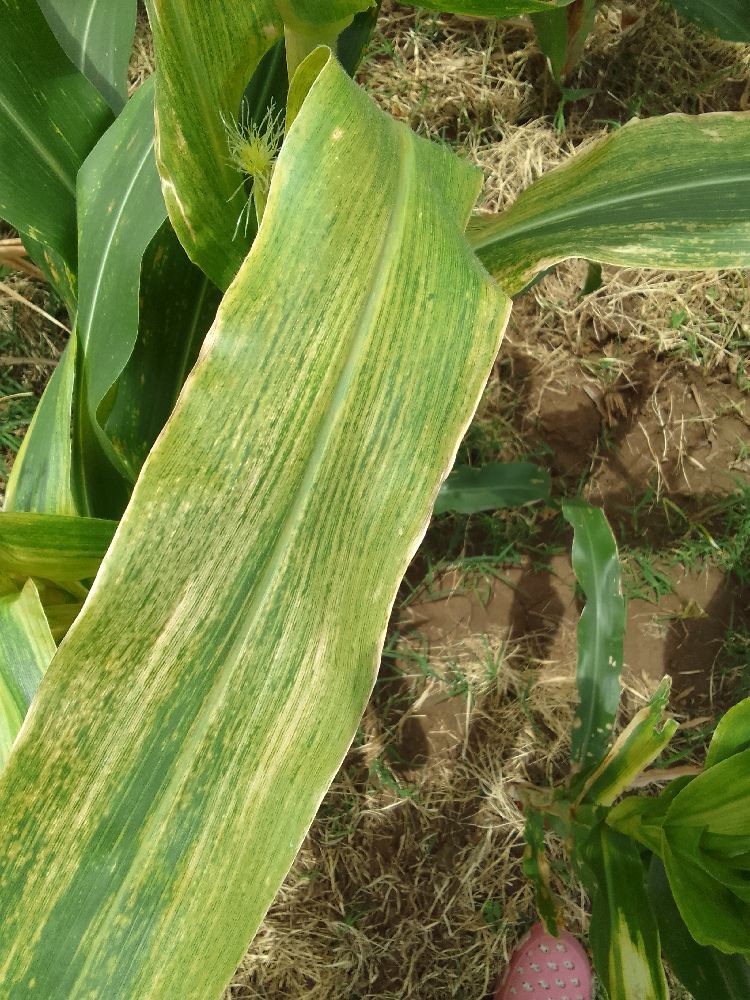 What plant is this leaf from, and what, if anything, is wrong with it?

maize, maize lethal necrosis
